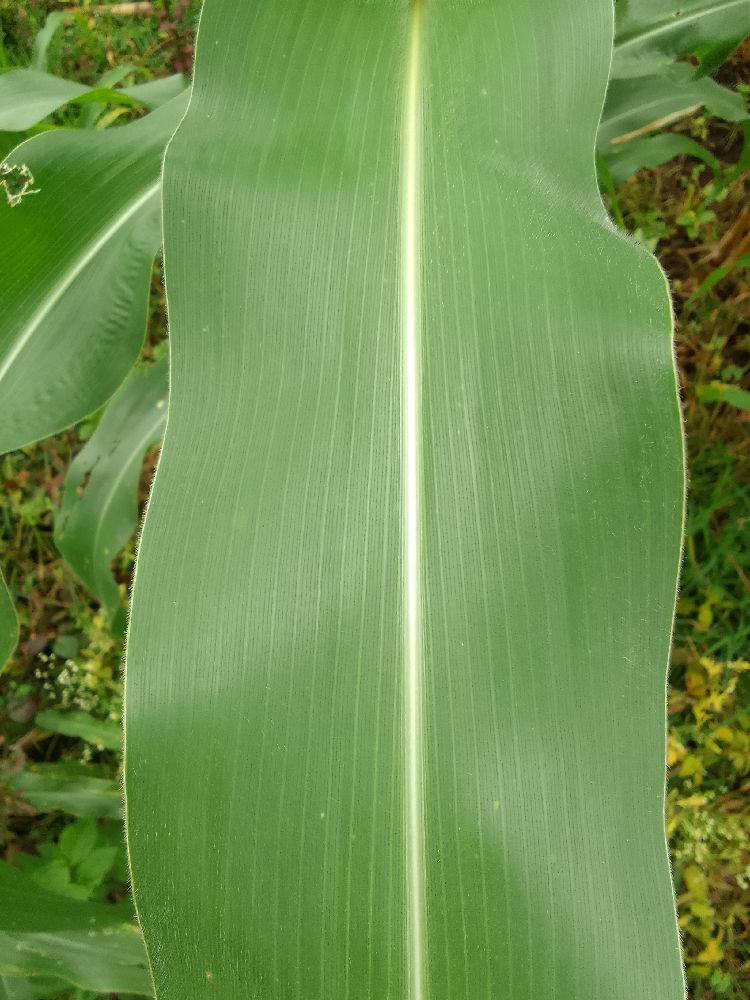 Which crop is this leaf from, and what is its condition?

maize, healthy
